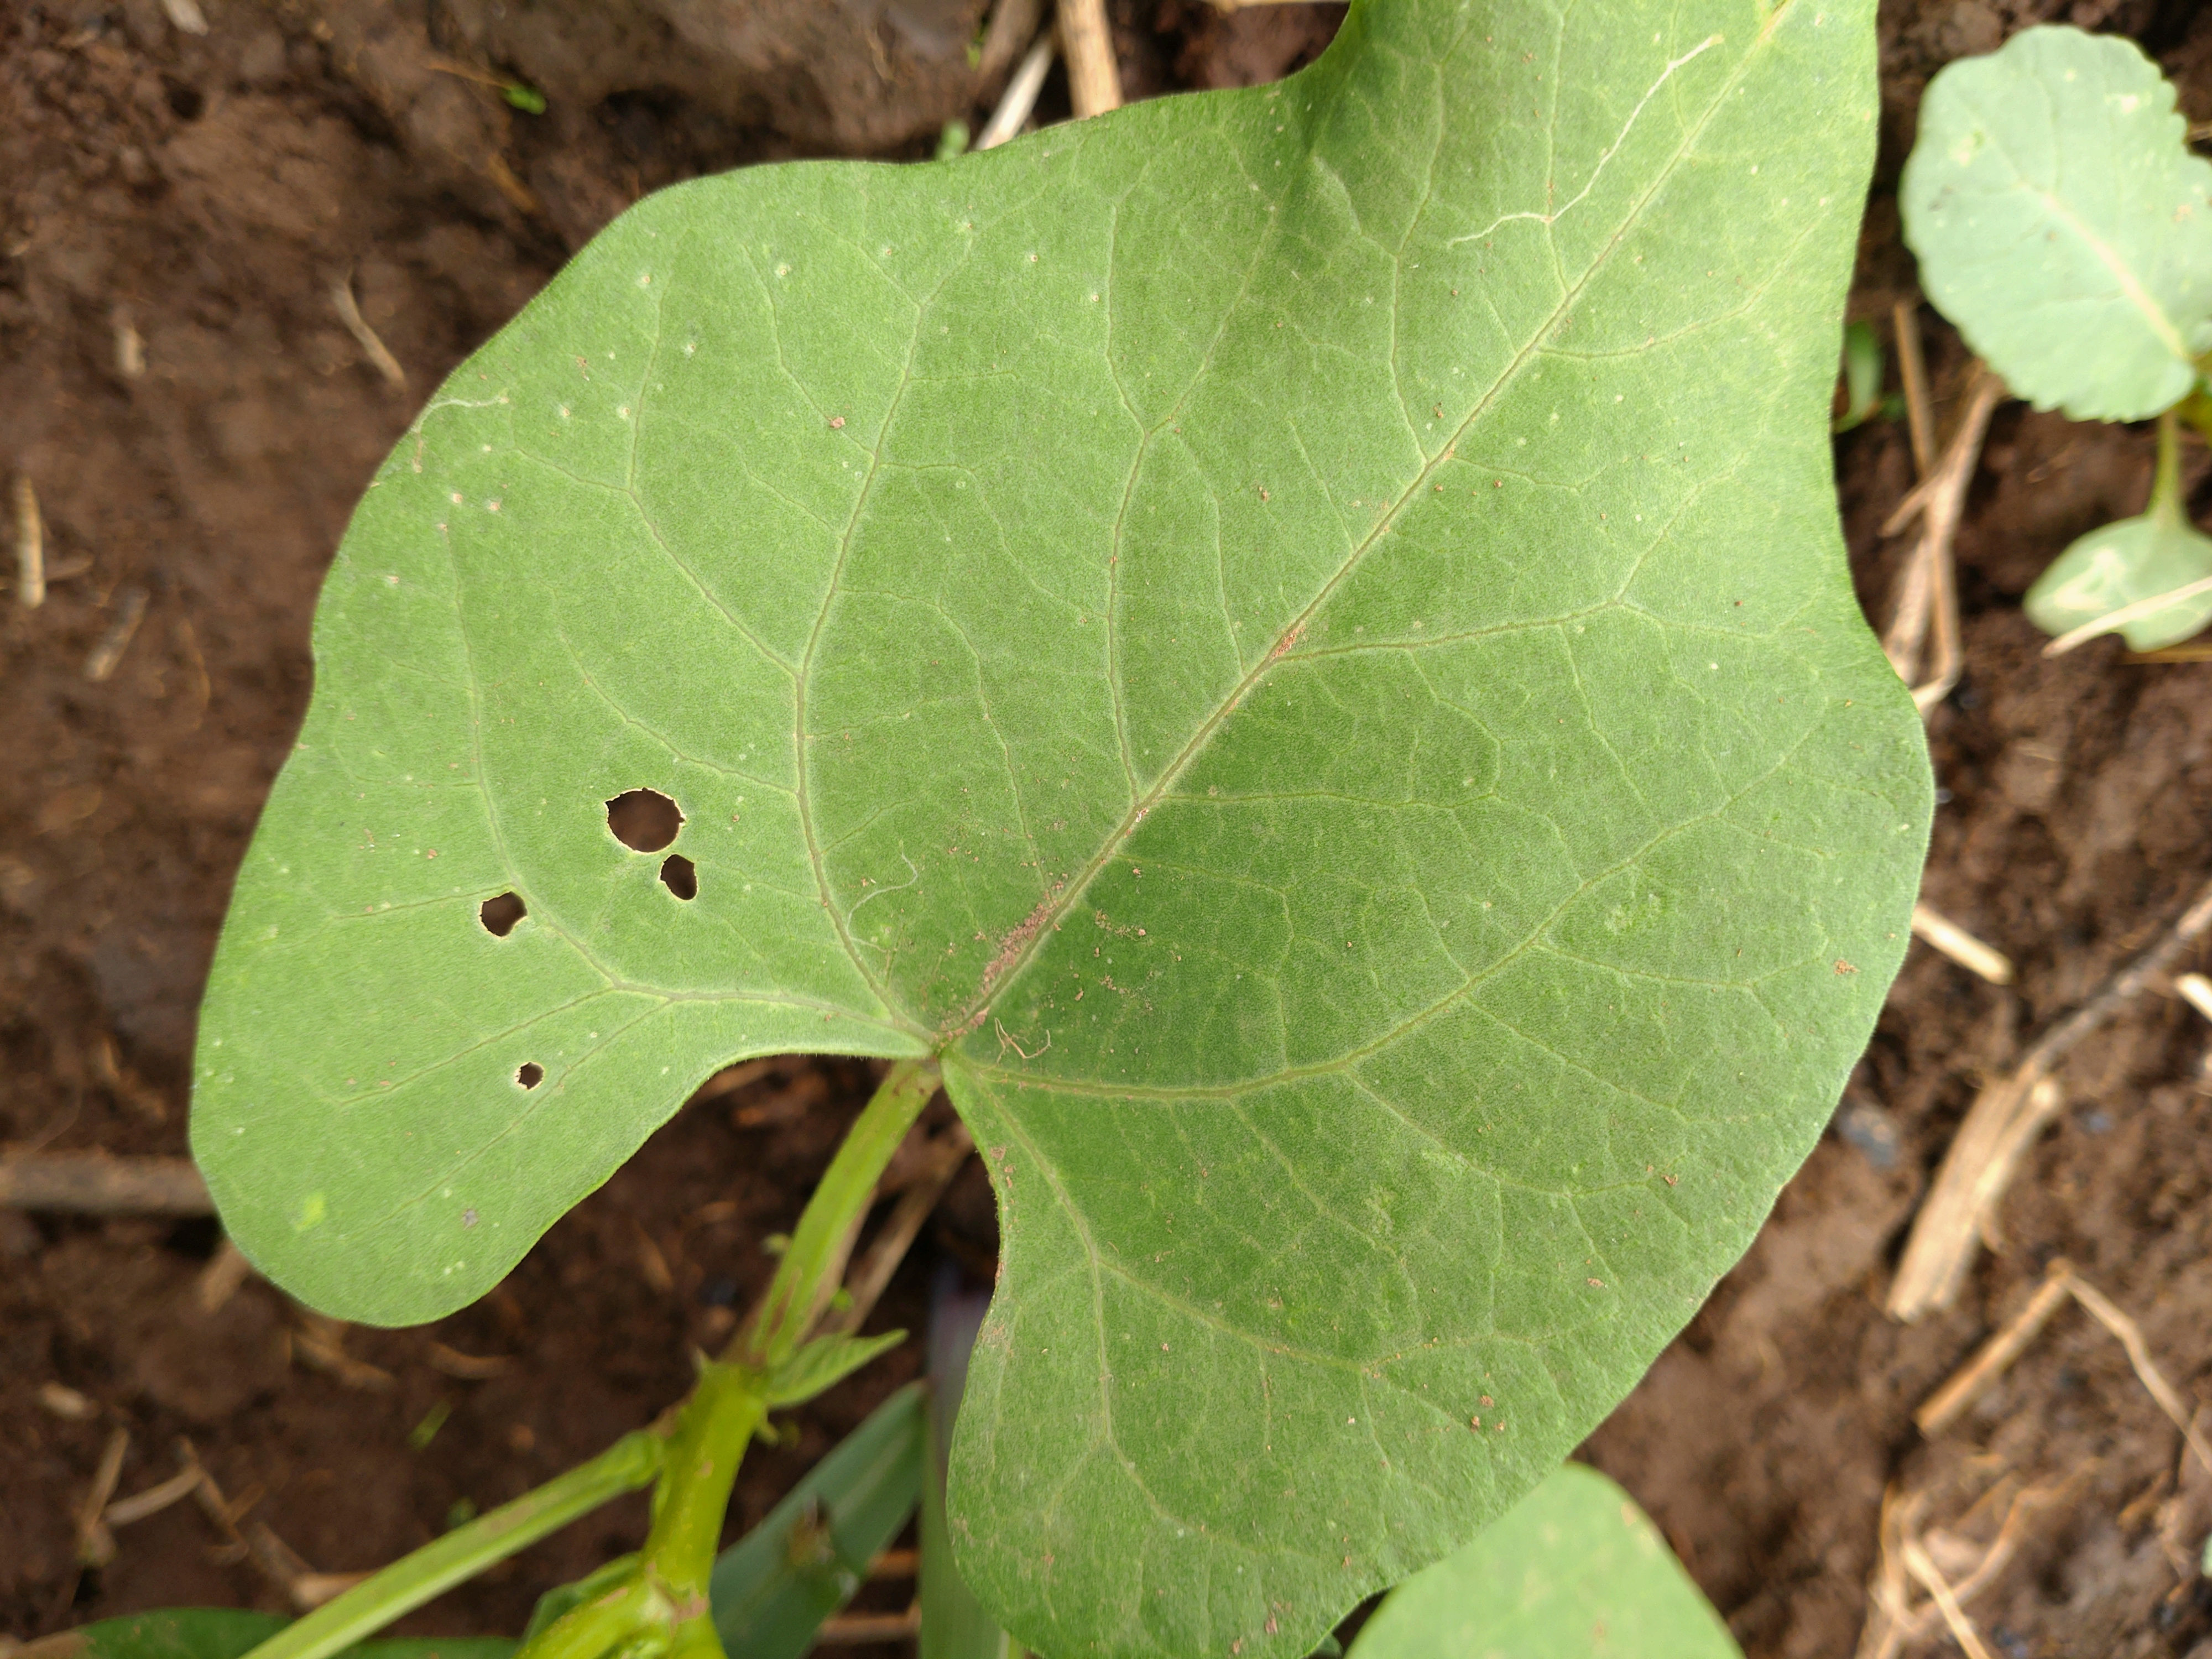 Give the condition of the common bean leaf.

healthy
